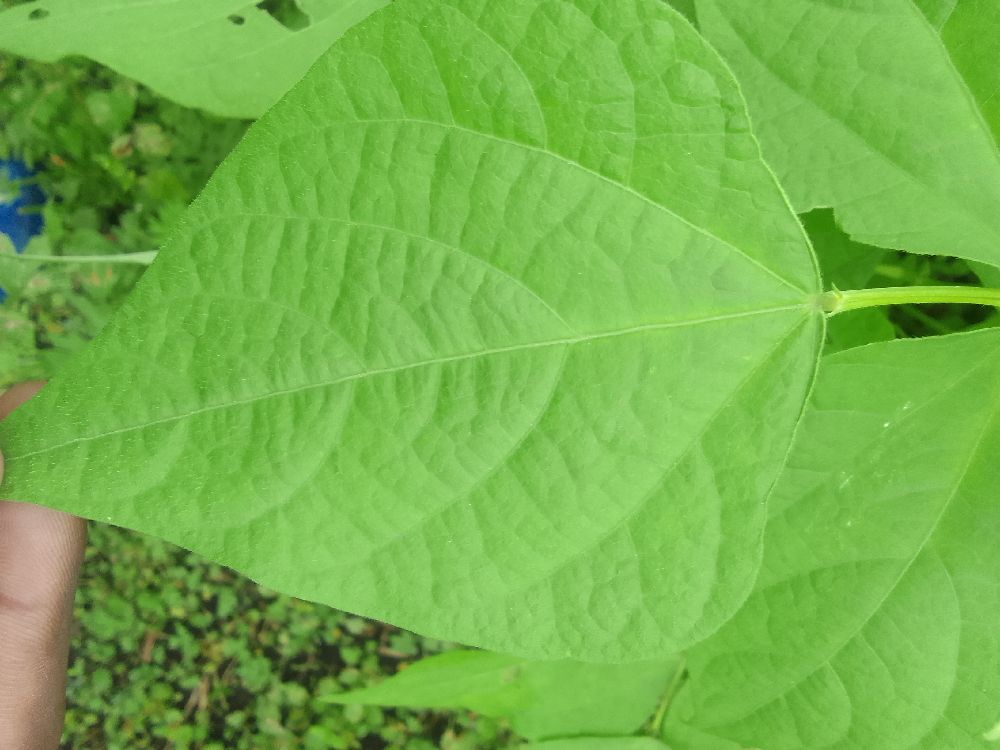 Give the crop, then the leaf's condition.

common bean, healthy
